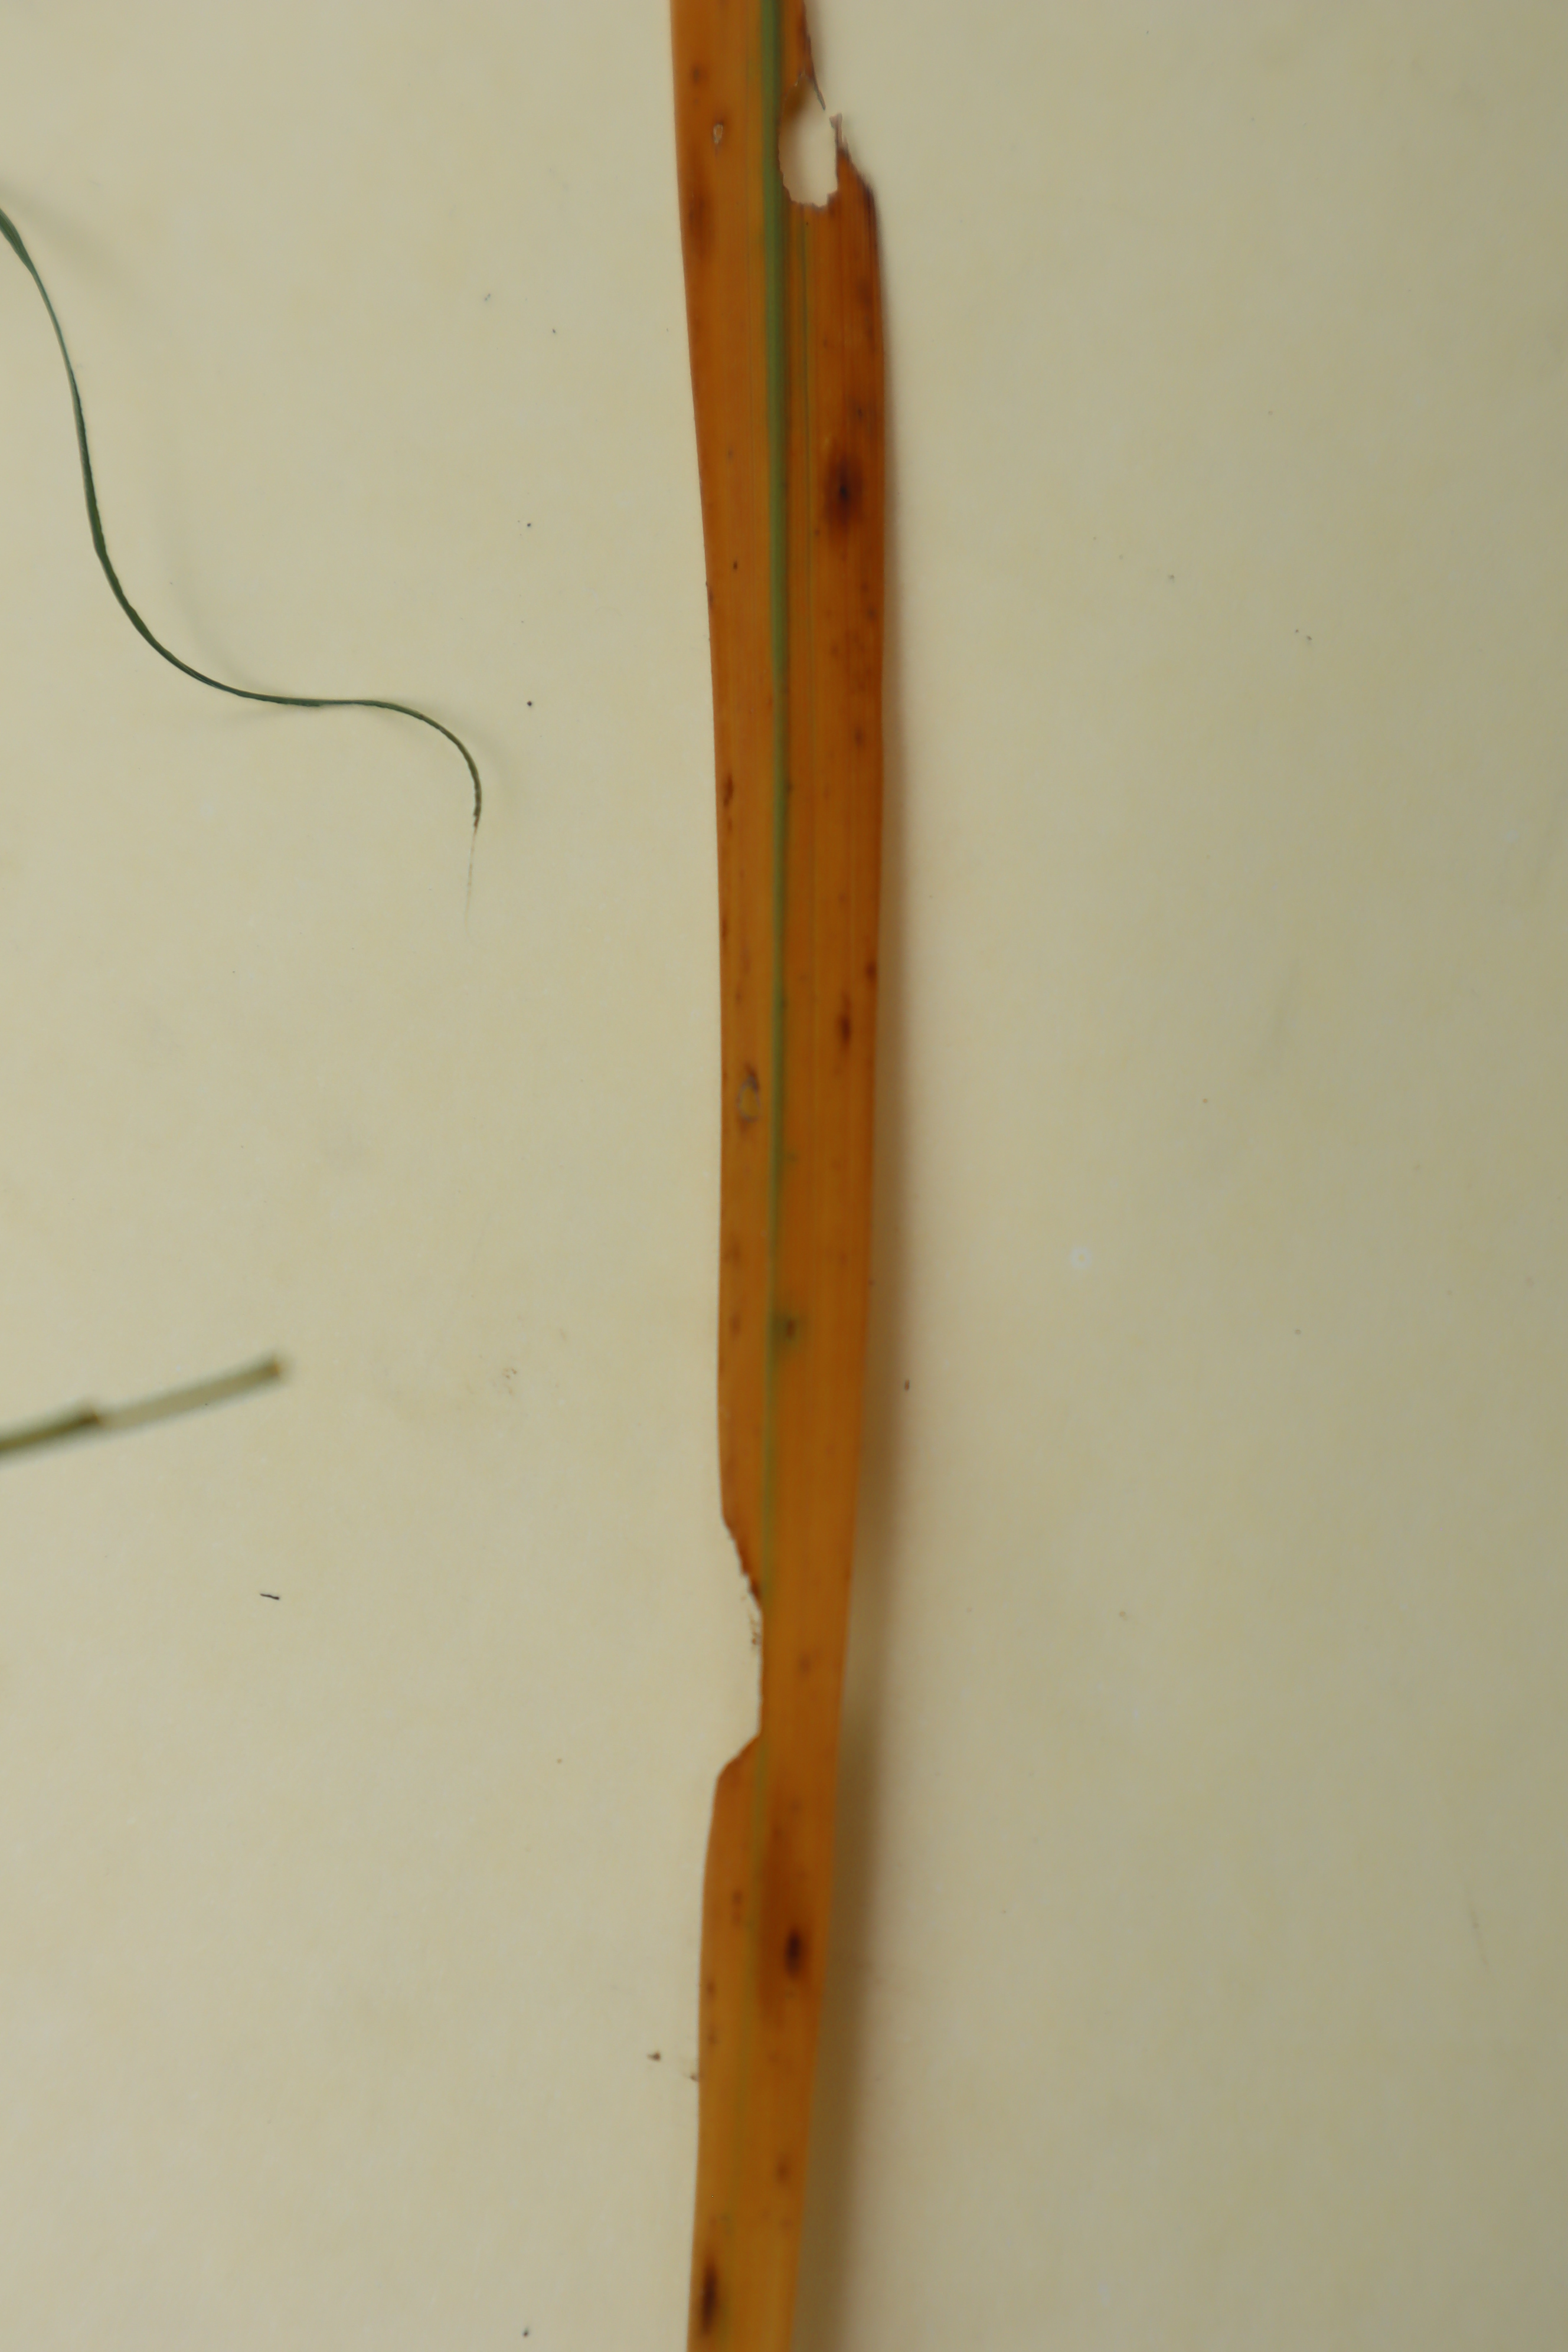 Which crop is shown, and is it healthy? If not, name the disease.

rice, tungro virus disease
